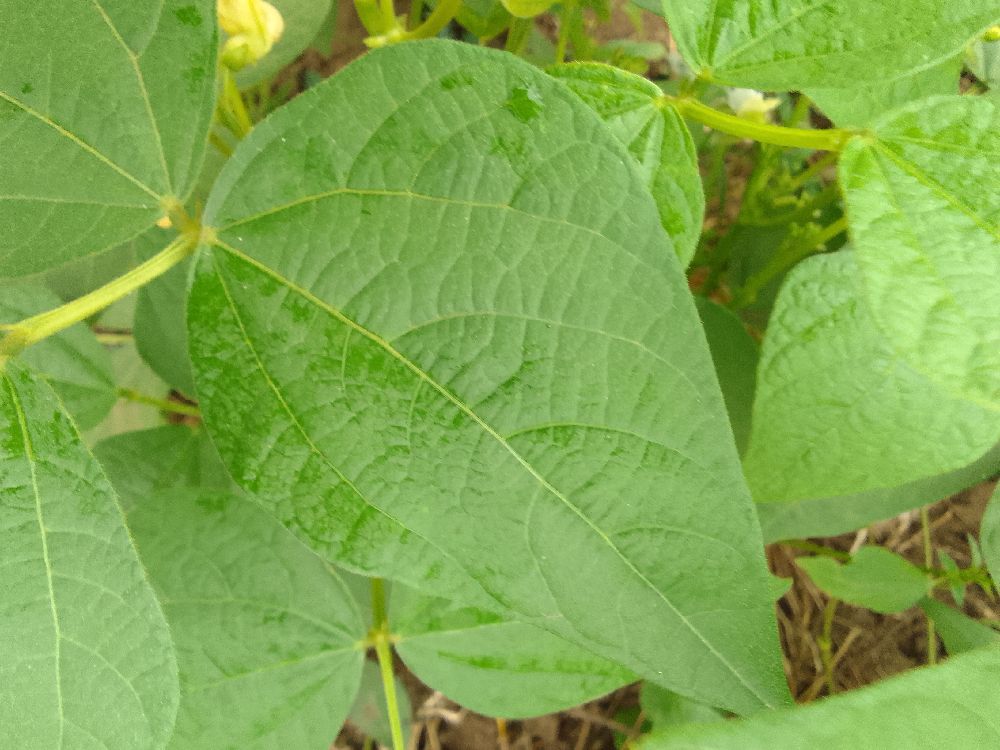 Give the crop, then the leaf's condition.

common bean, healthy
